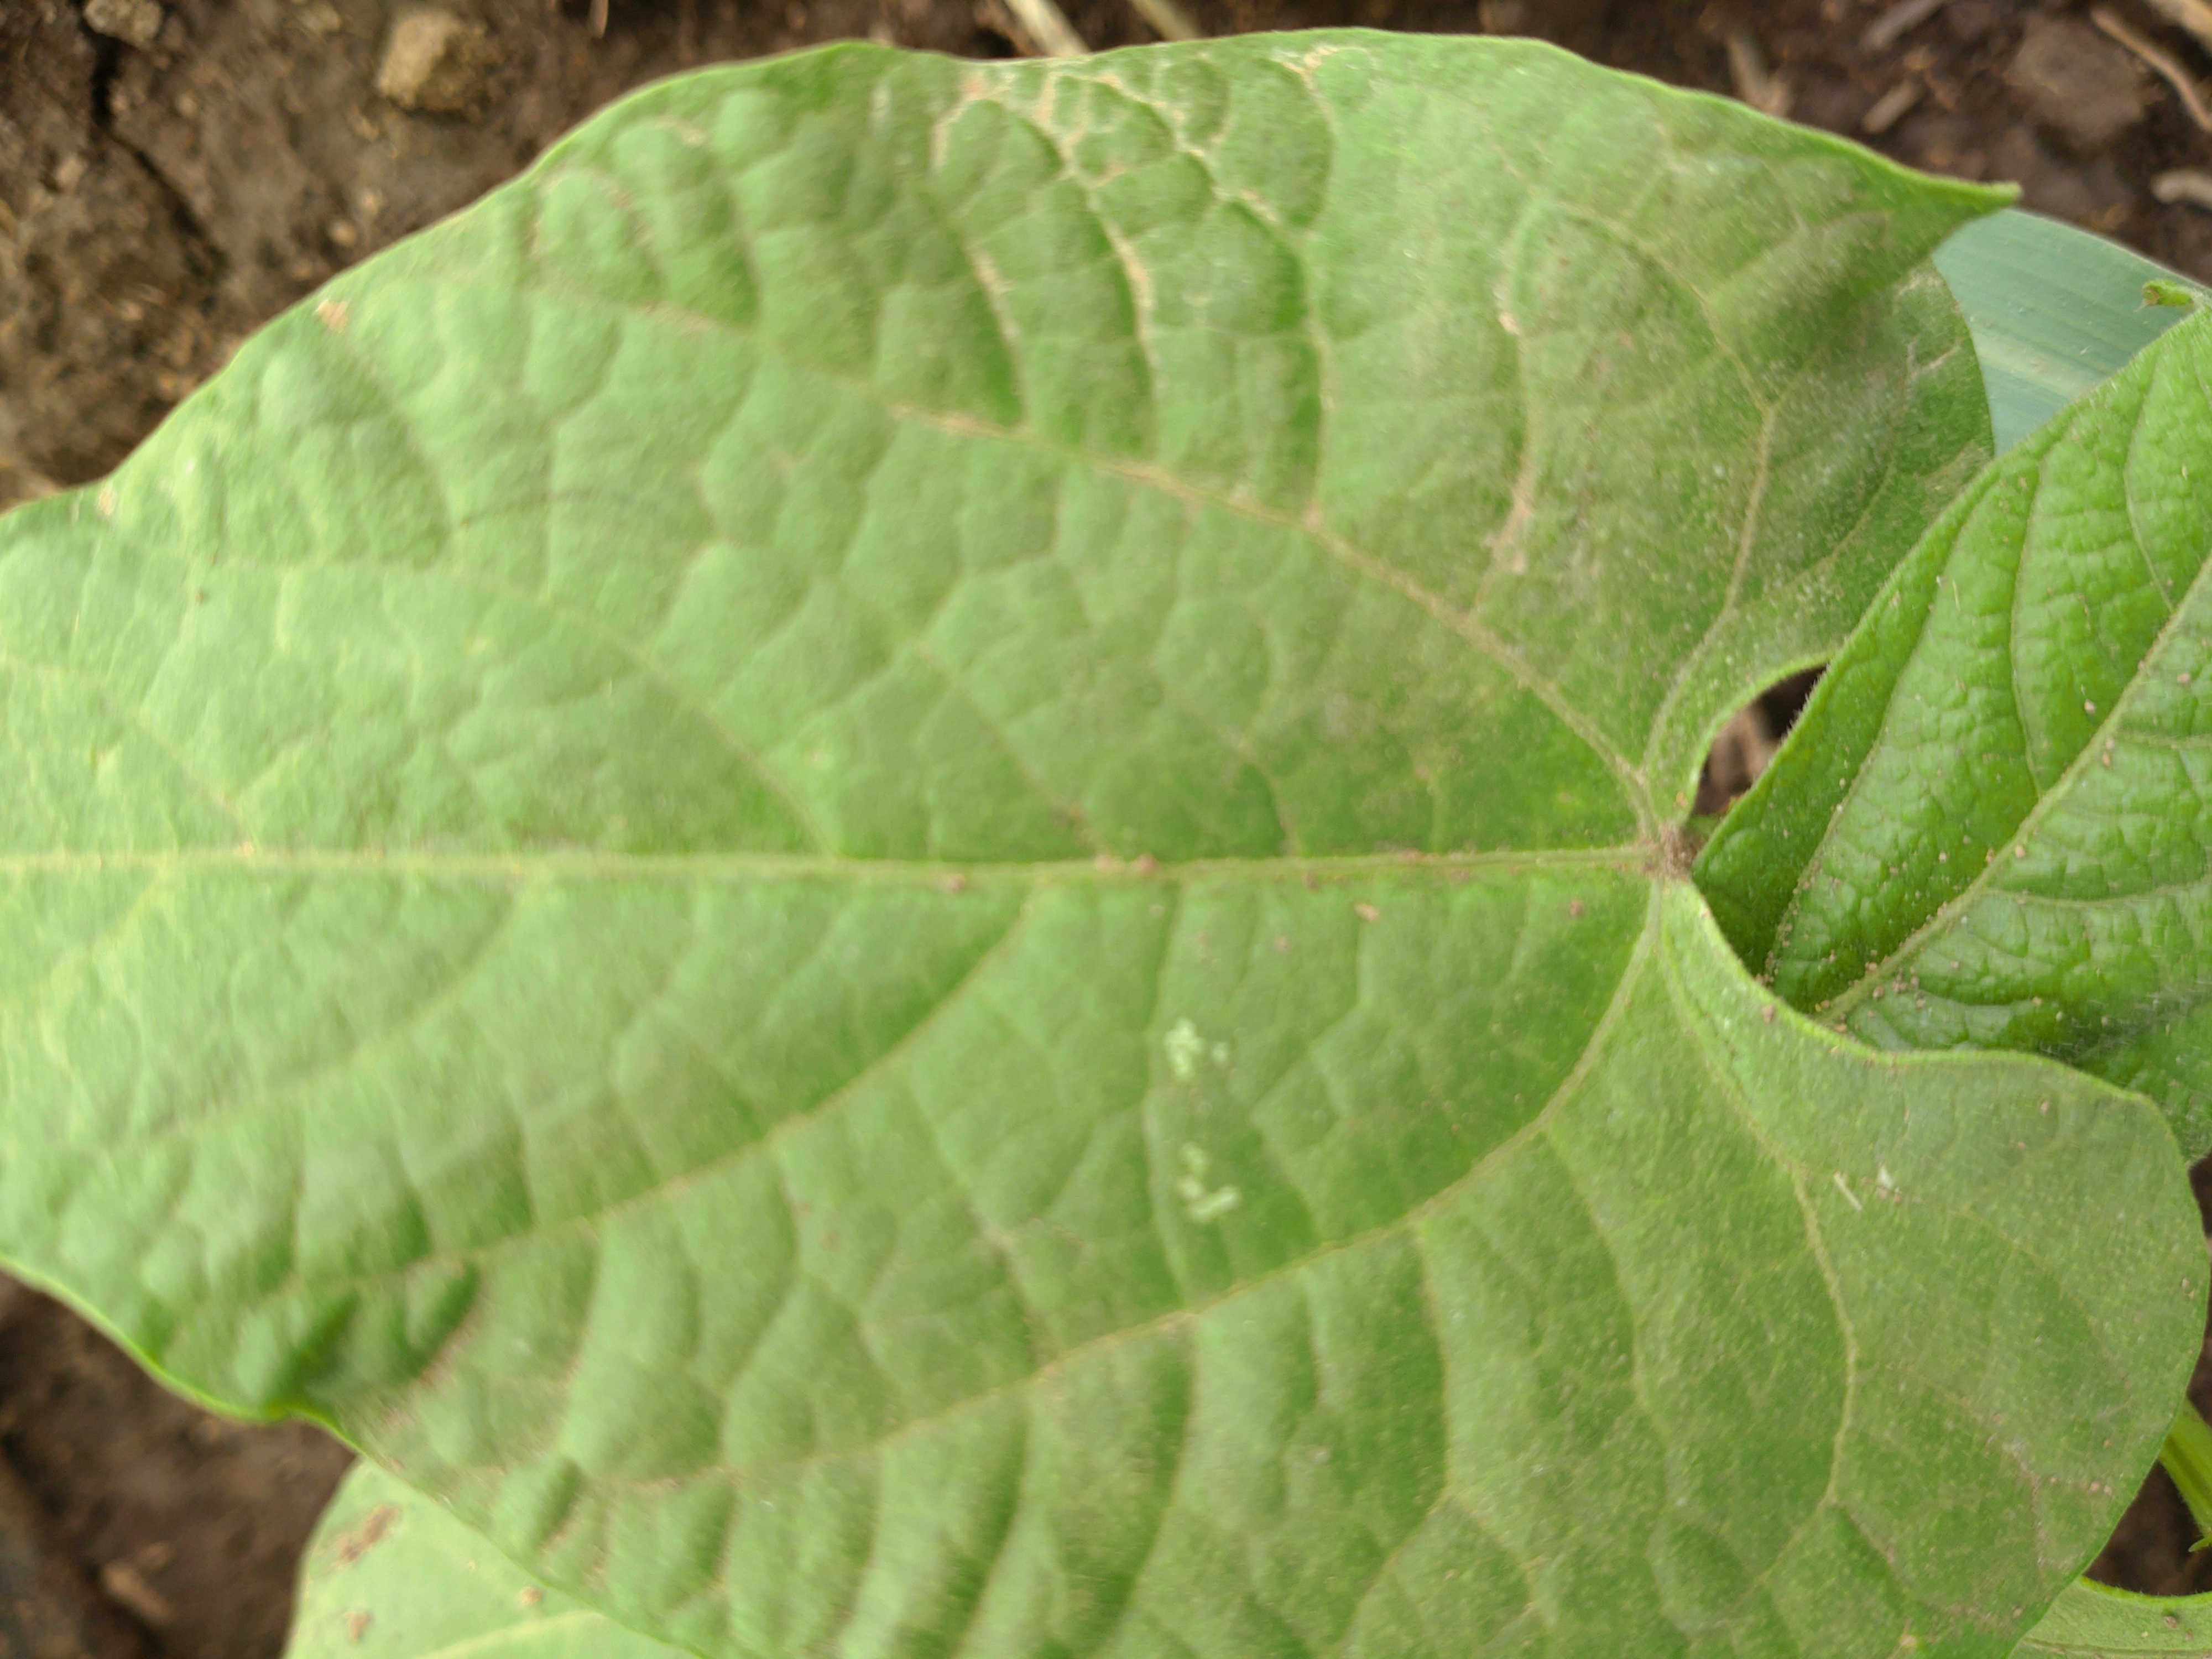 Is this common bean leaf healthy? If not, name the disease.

healthy
